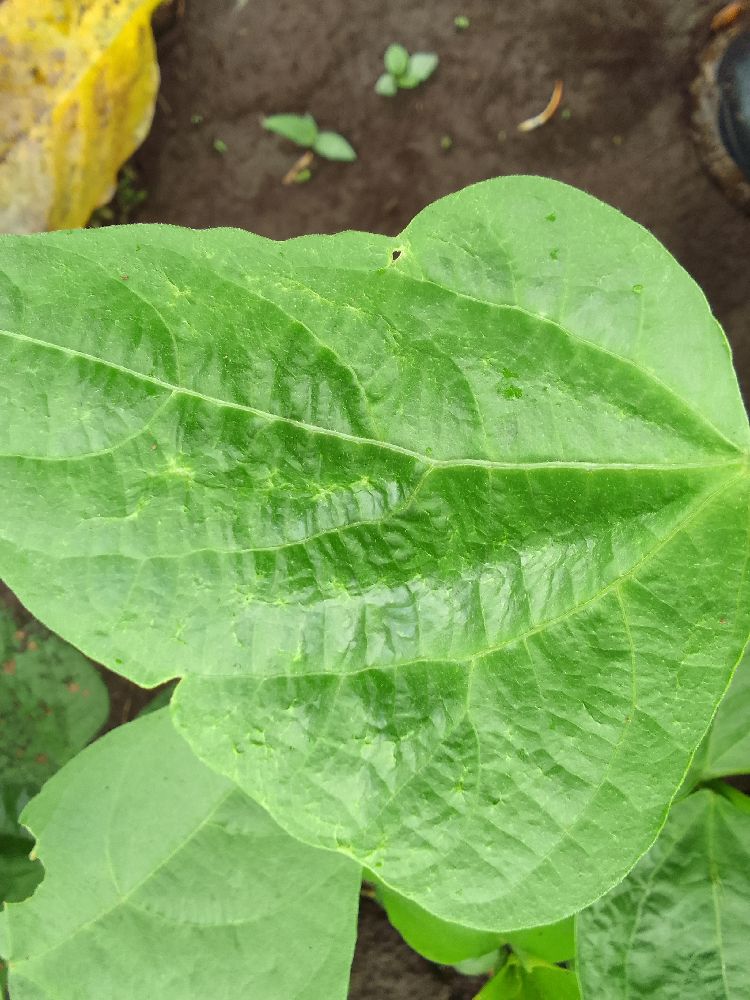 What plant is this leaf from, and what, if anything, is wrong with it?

common bean, healthy
